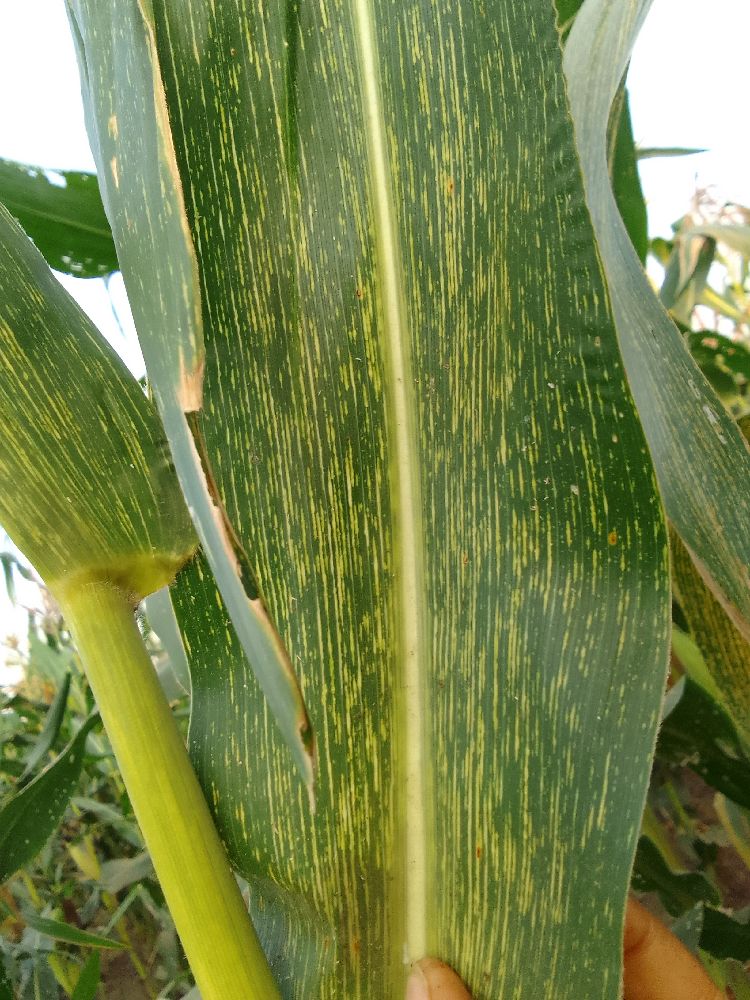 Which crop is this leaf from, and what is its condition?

maize, maize streak virus
